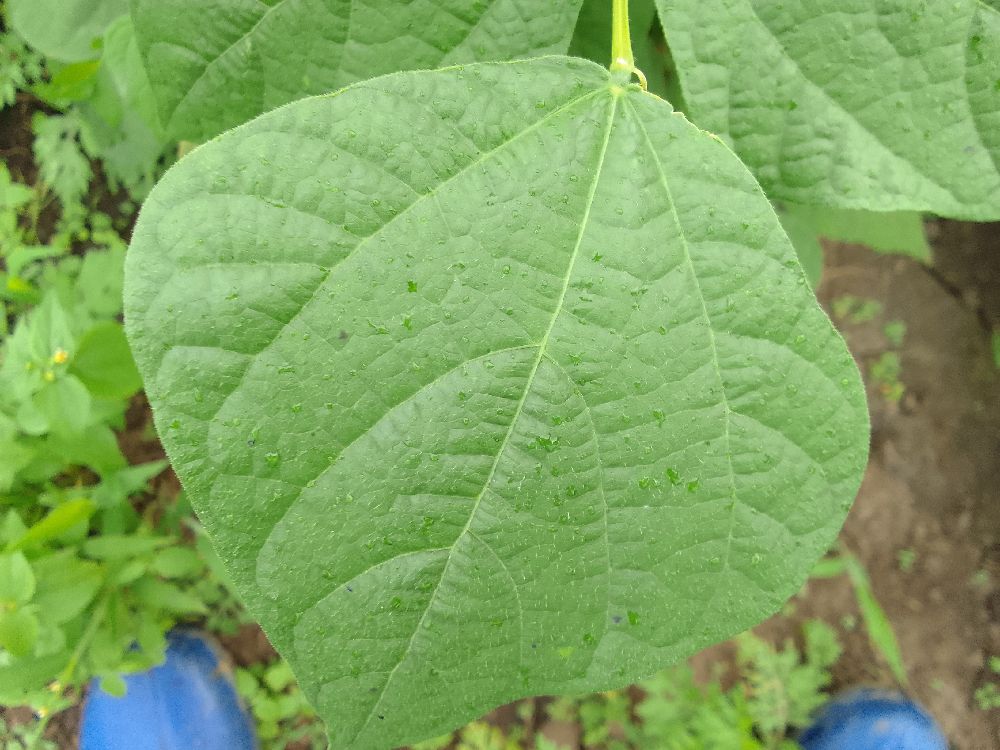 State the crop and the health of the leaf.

common bean, healthy
